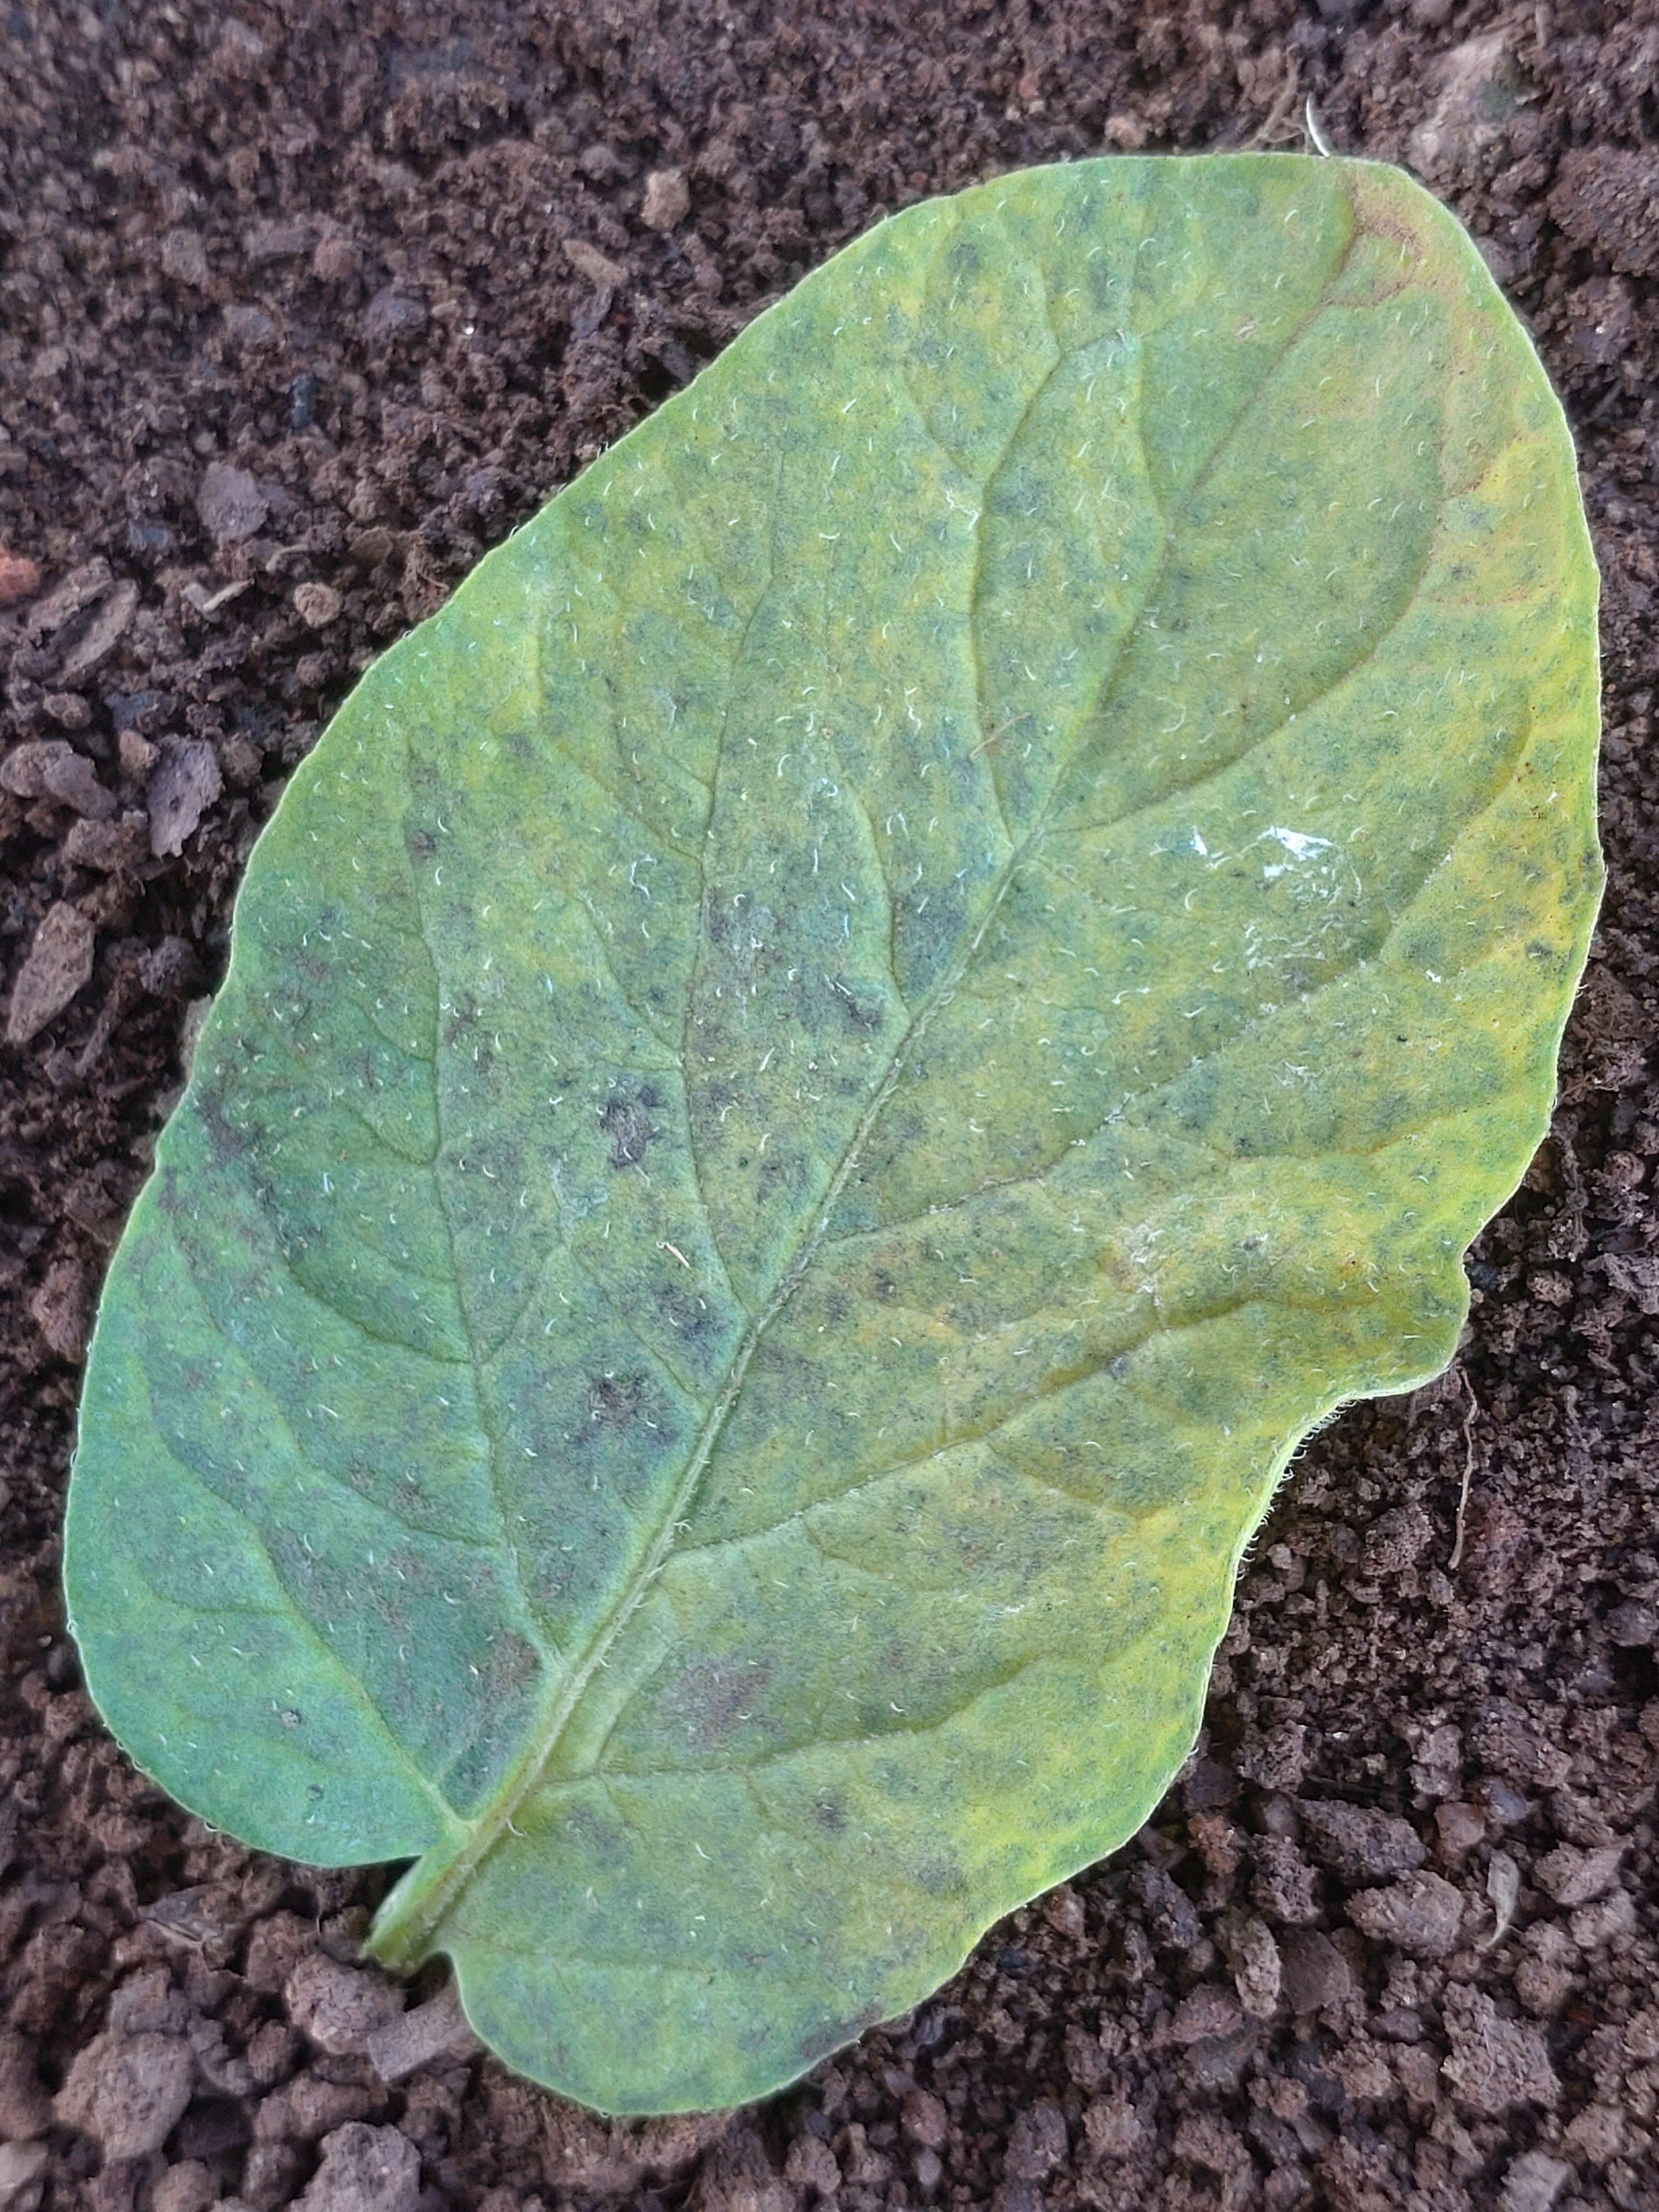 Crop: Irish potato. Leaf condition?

late blight
